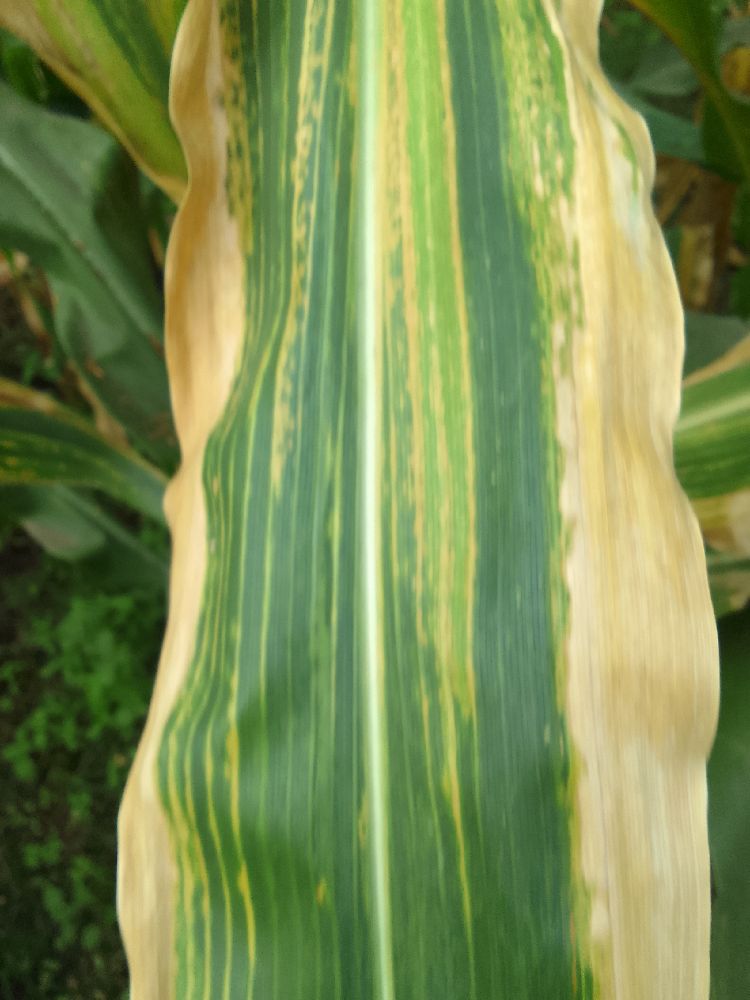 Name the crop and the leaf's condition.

maize, maize lethal necrosis
